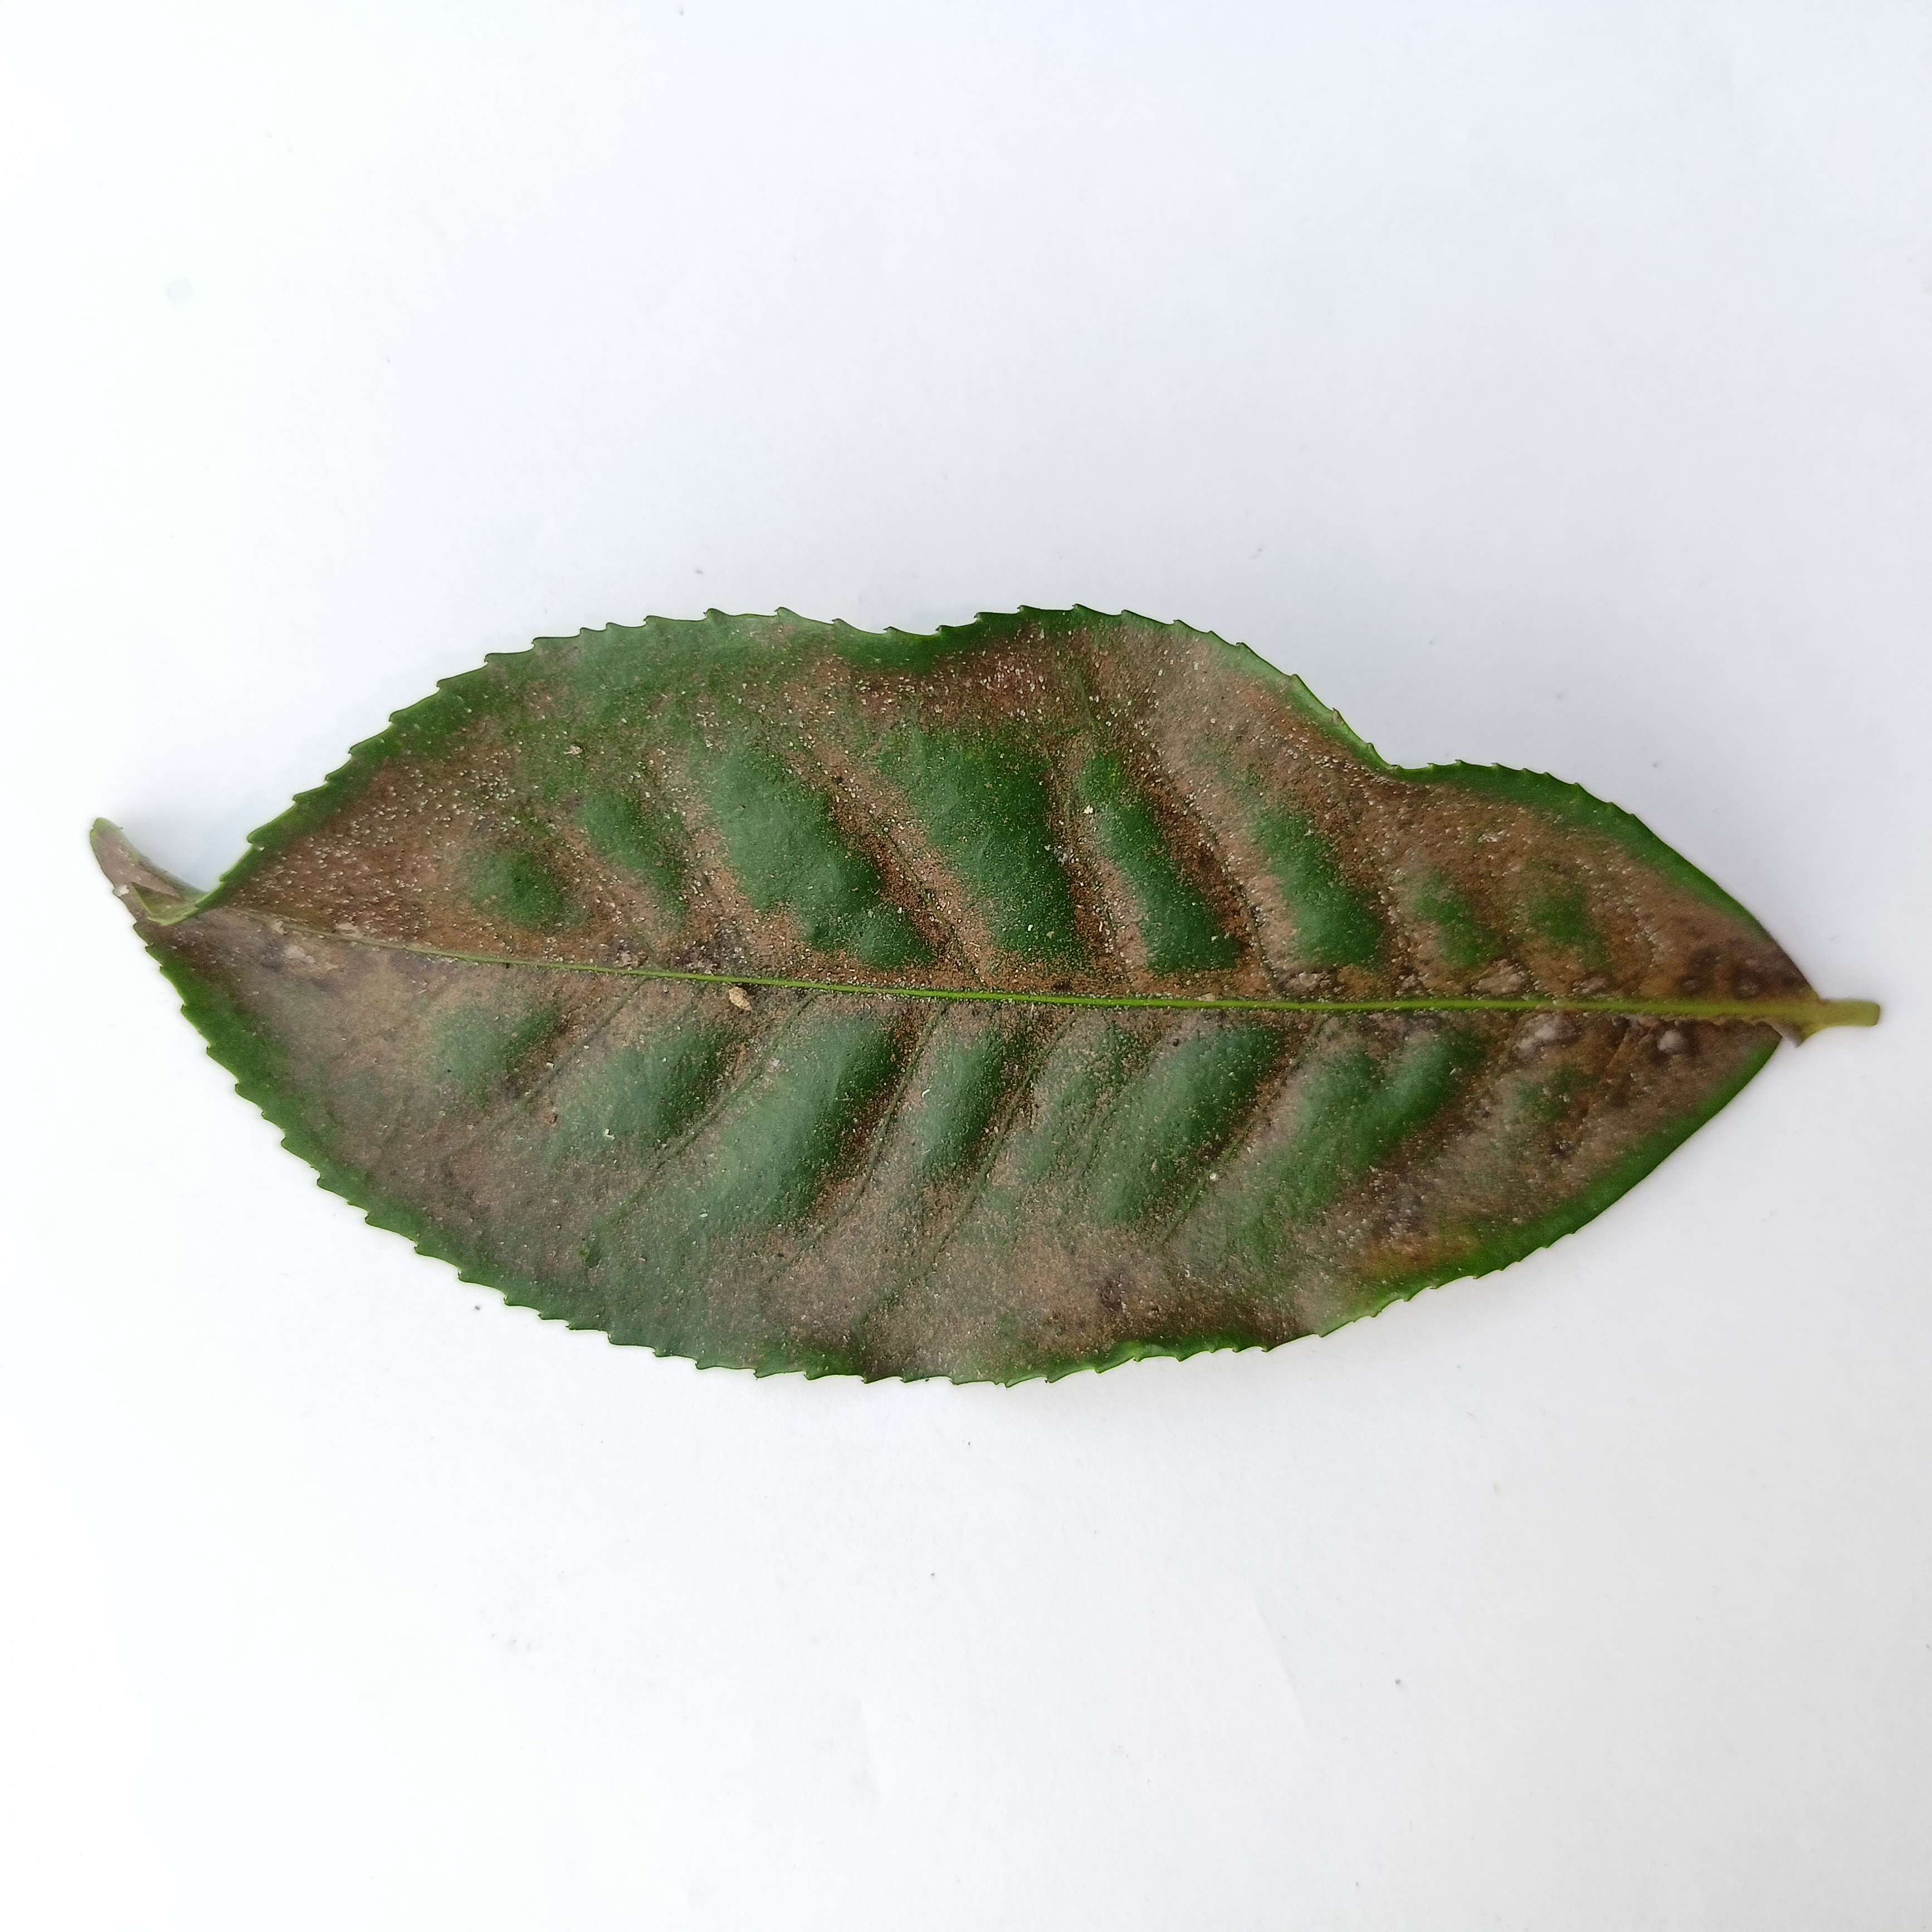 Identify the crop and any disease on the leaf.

tea, red rust
